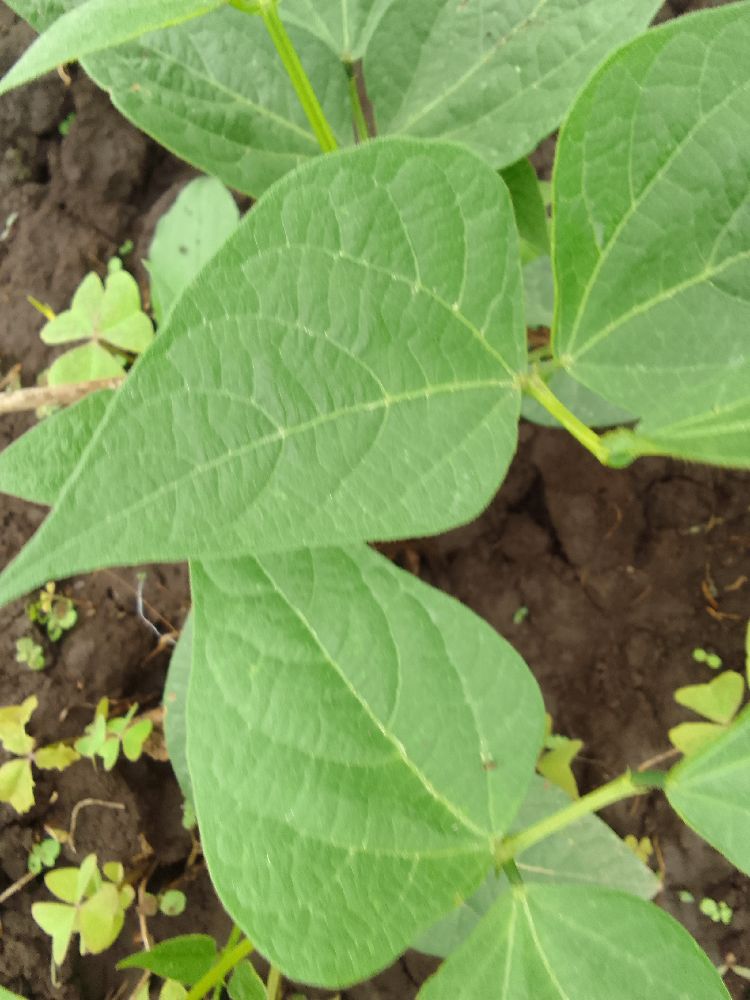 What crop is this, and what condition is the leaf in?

common bean, healthy
